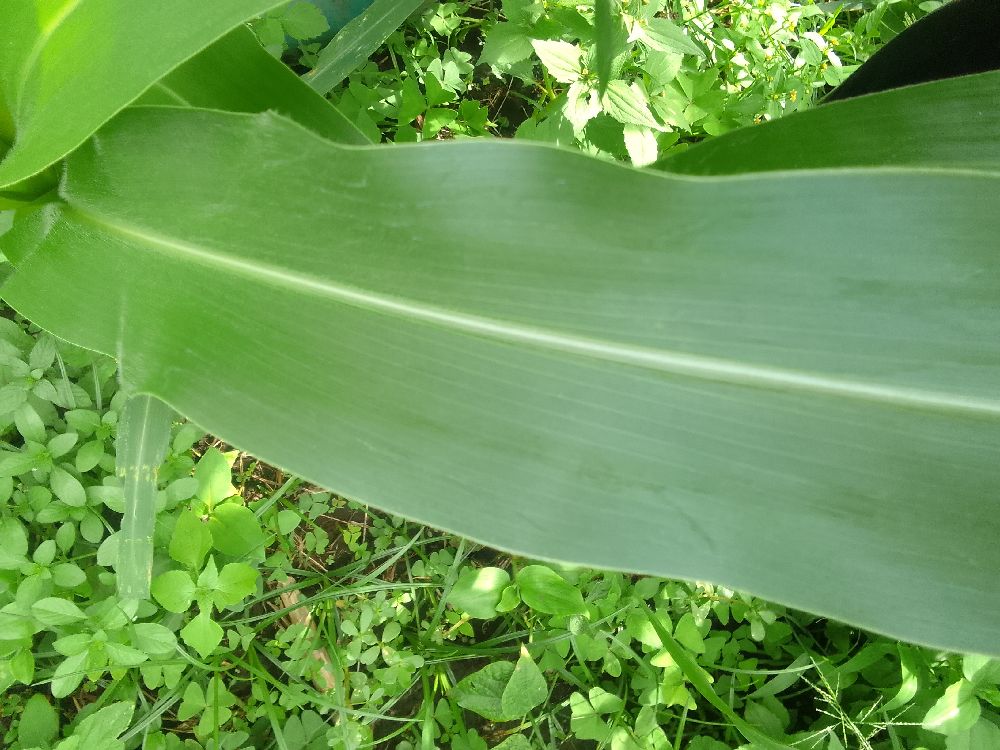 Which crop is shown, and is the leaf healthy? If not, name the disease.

maize, healthy
